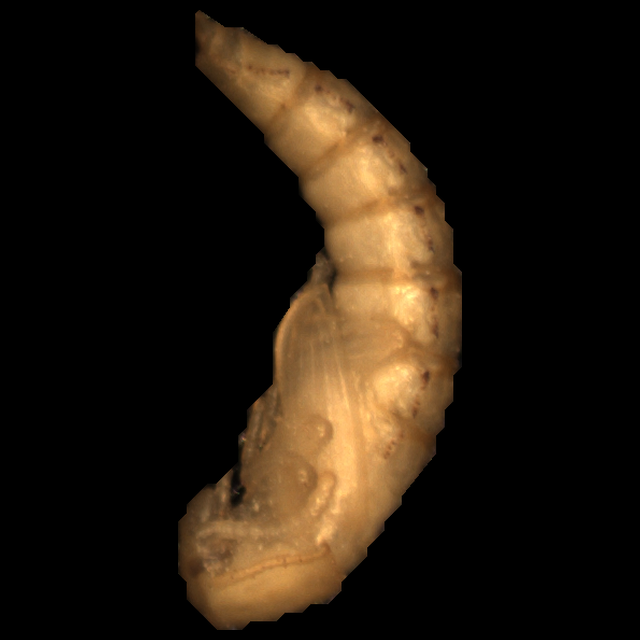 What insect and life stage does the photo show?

mealworm pupa
